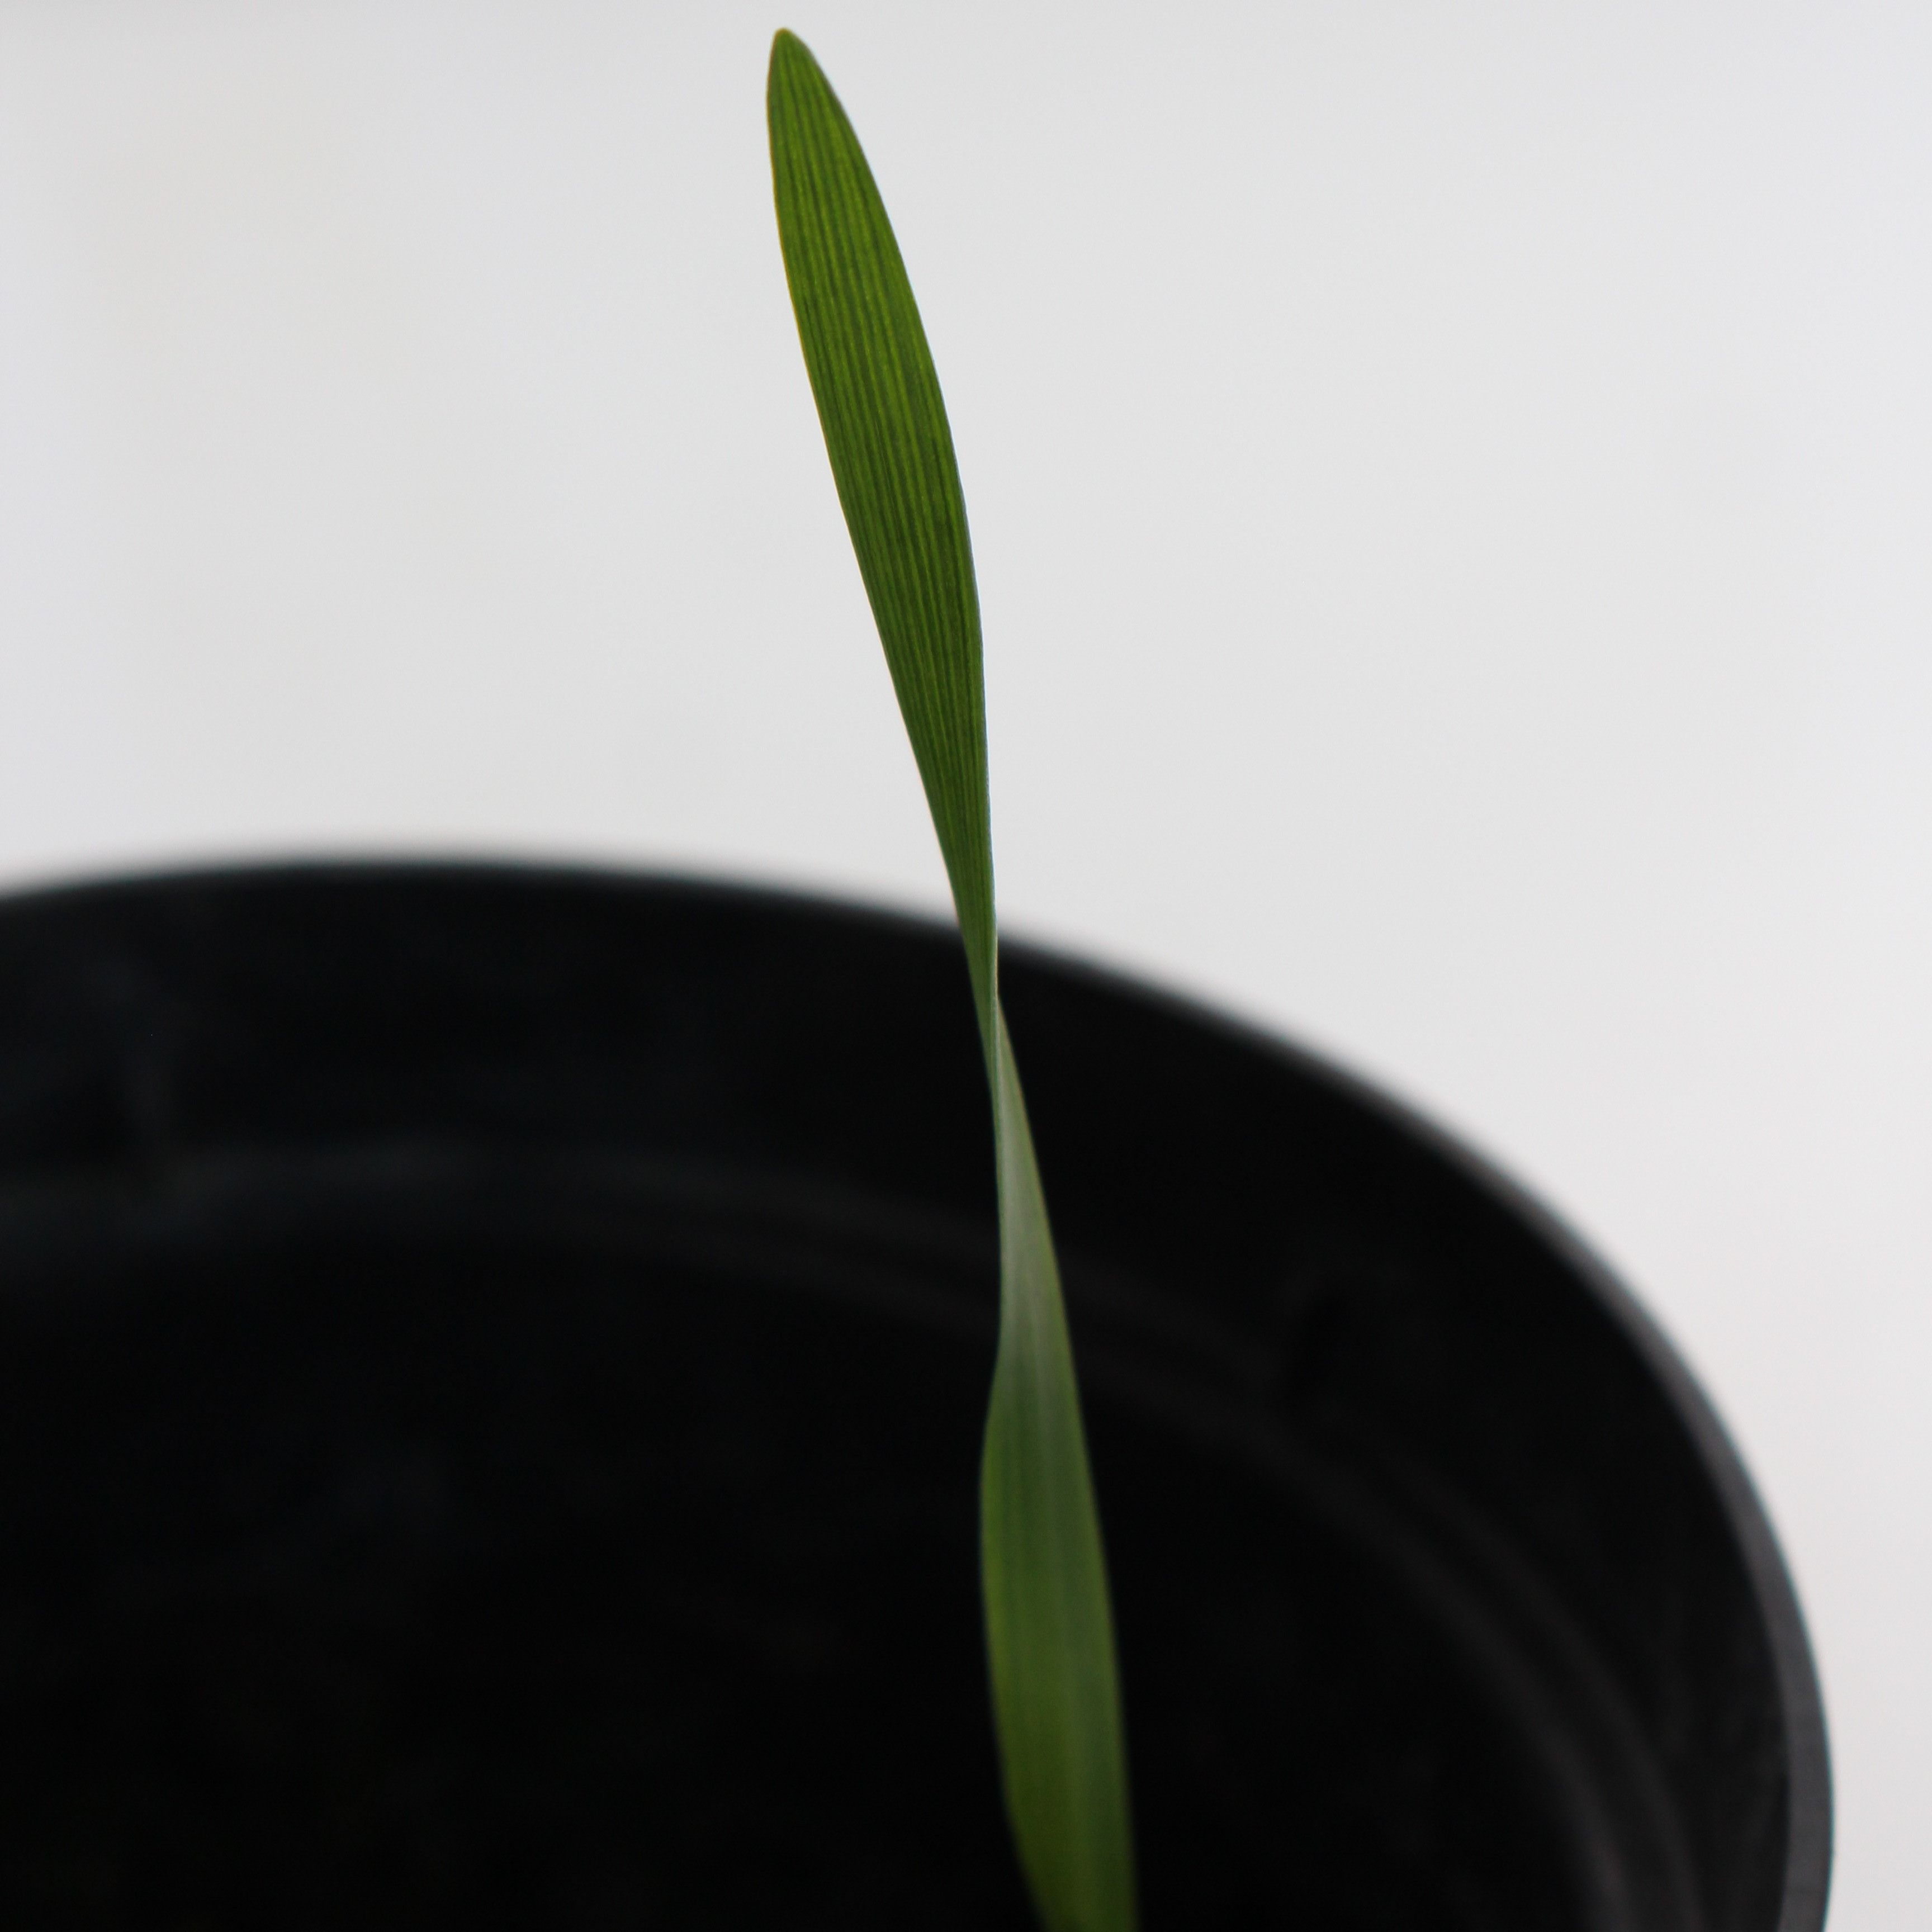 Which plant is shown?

Avena sterilis
